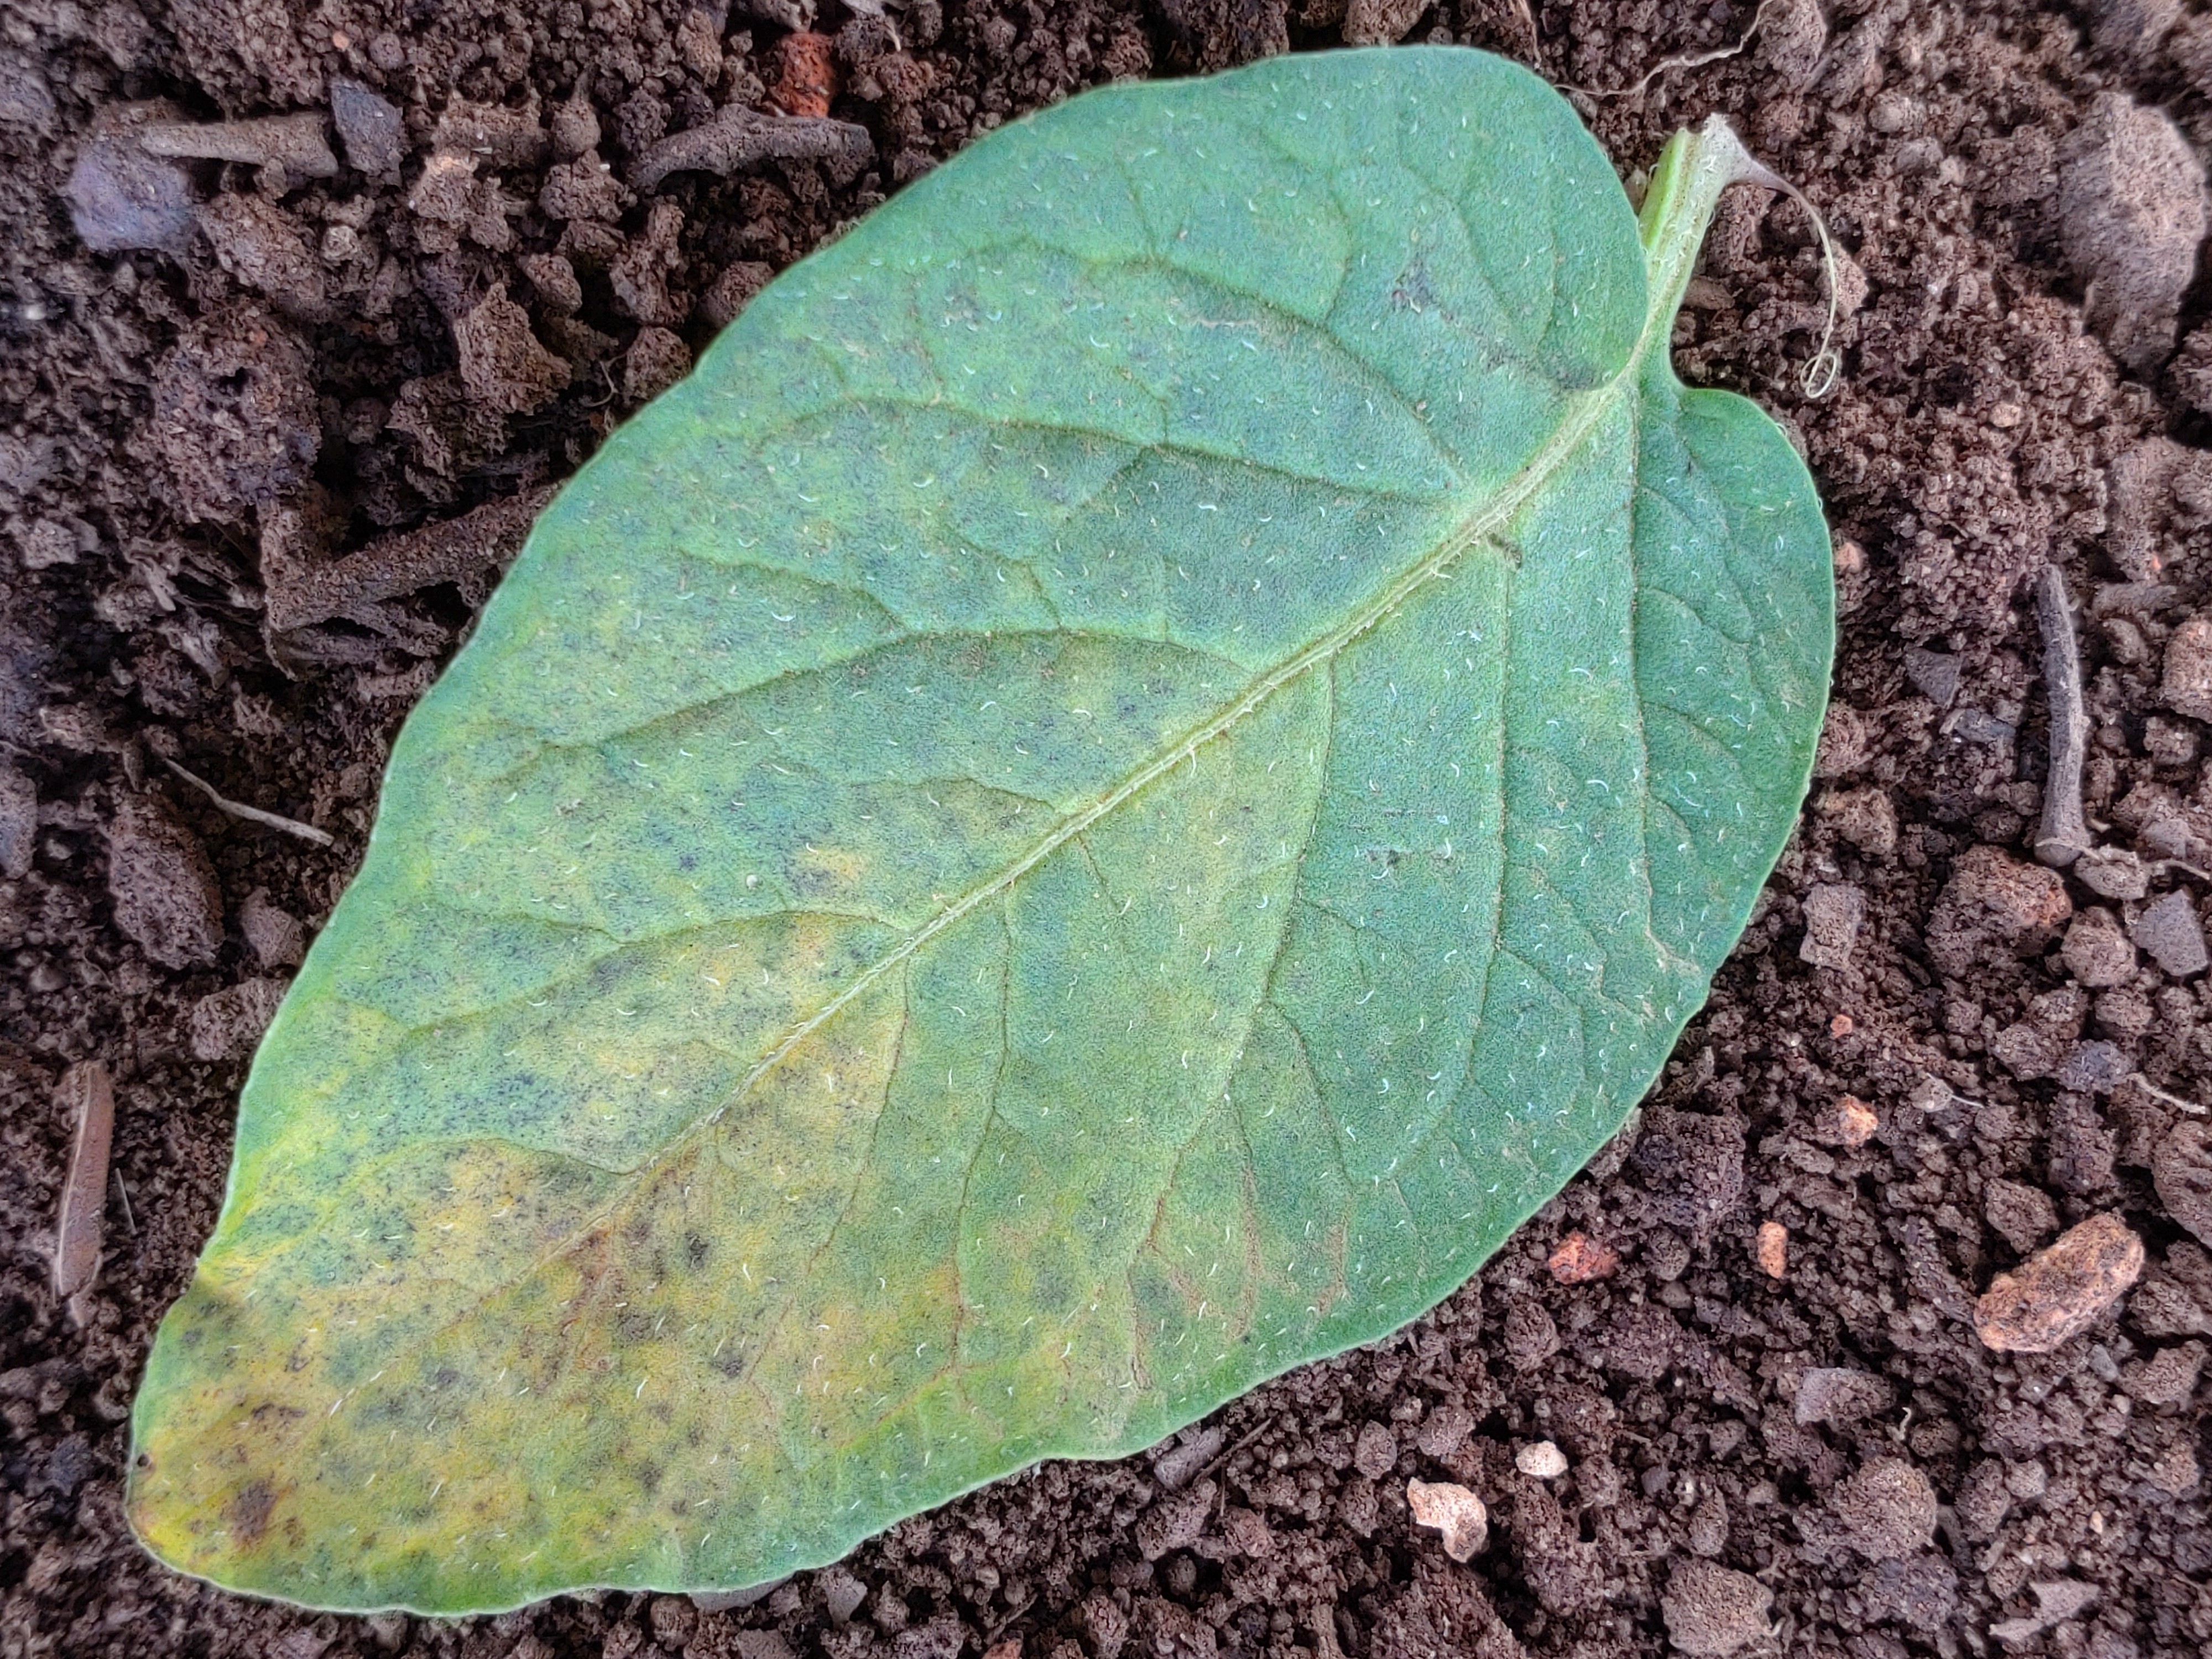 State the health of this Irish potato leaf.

late blight
